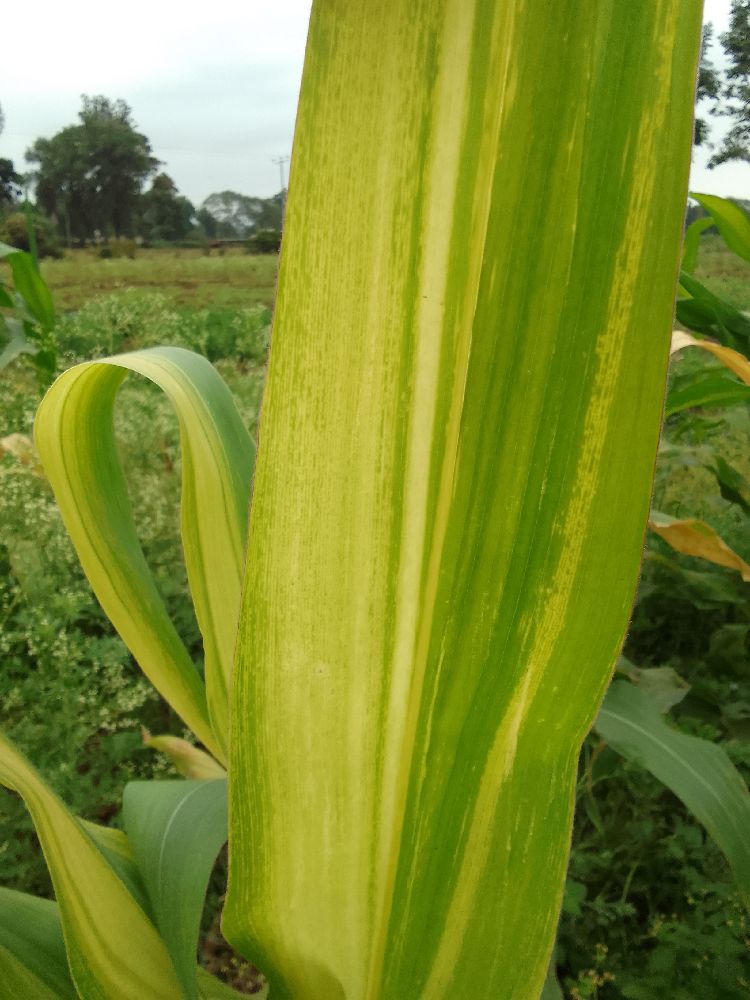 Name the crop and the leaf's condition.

maize, maize lethal necrosis
